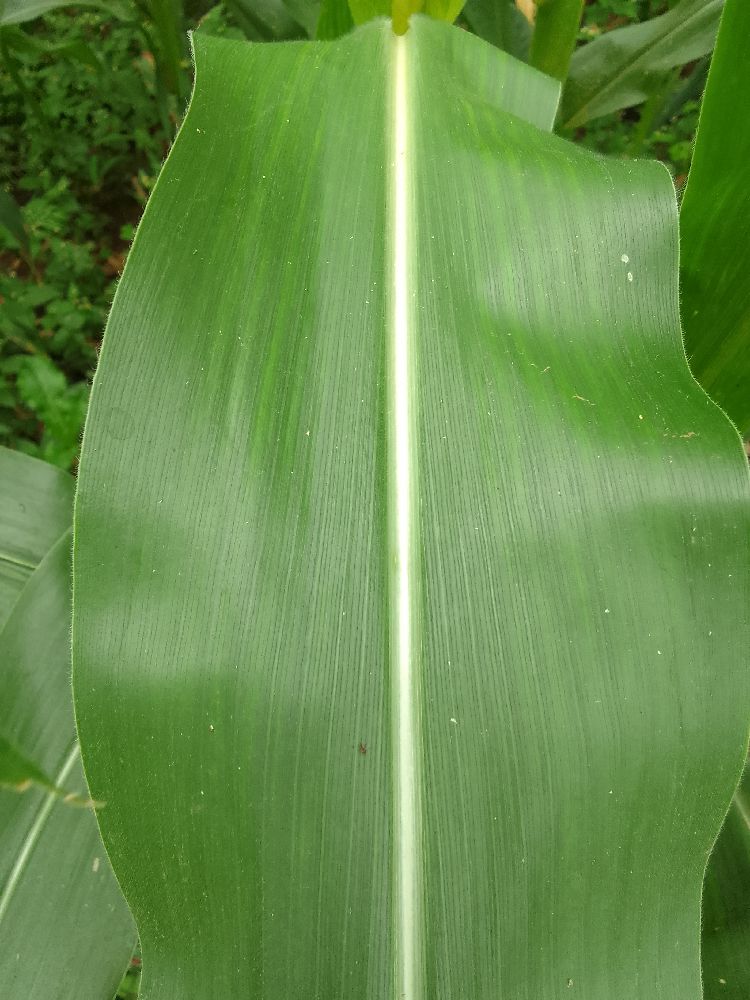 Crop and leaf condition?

maize, healthy
